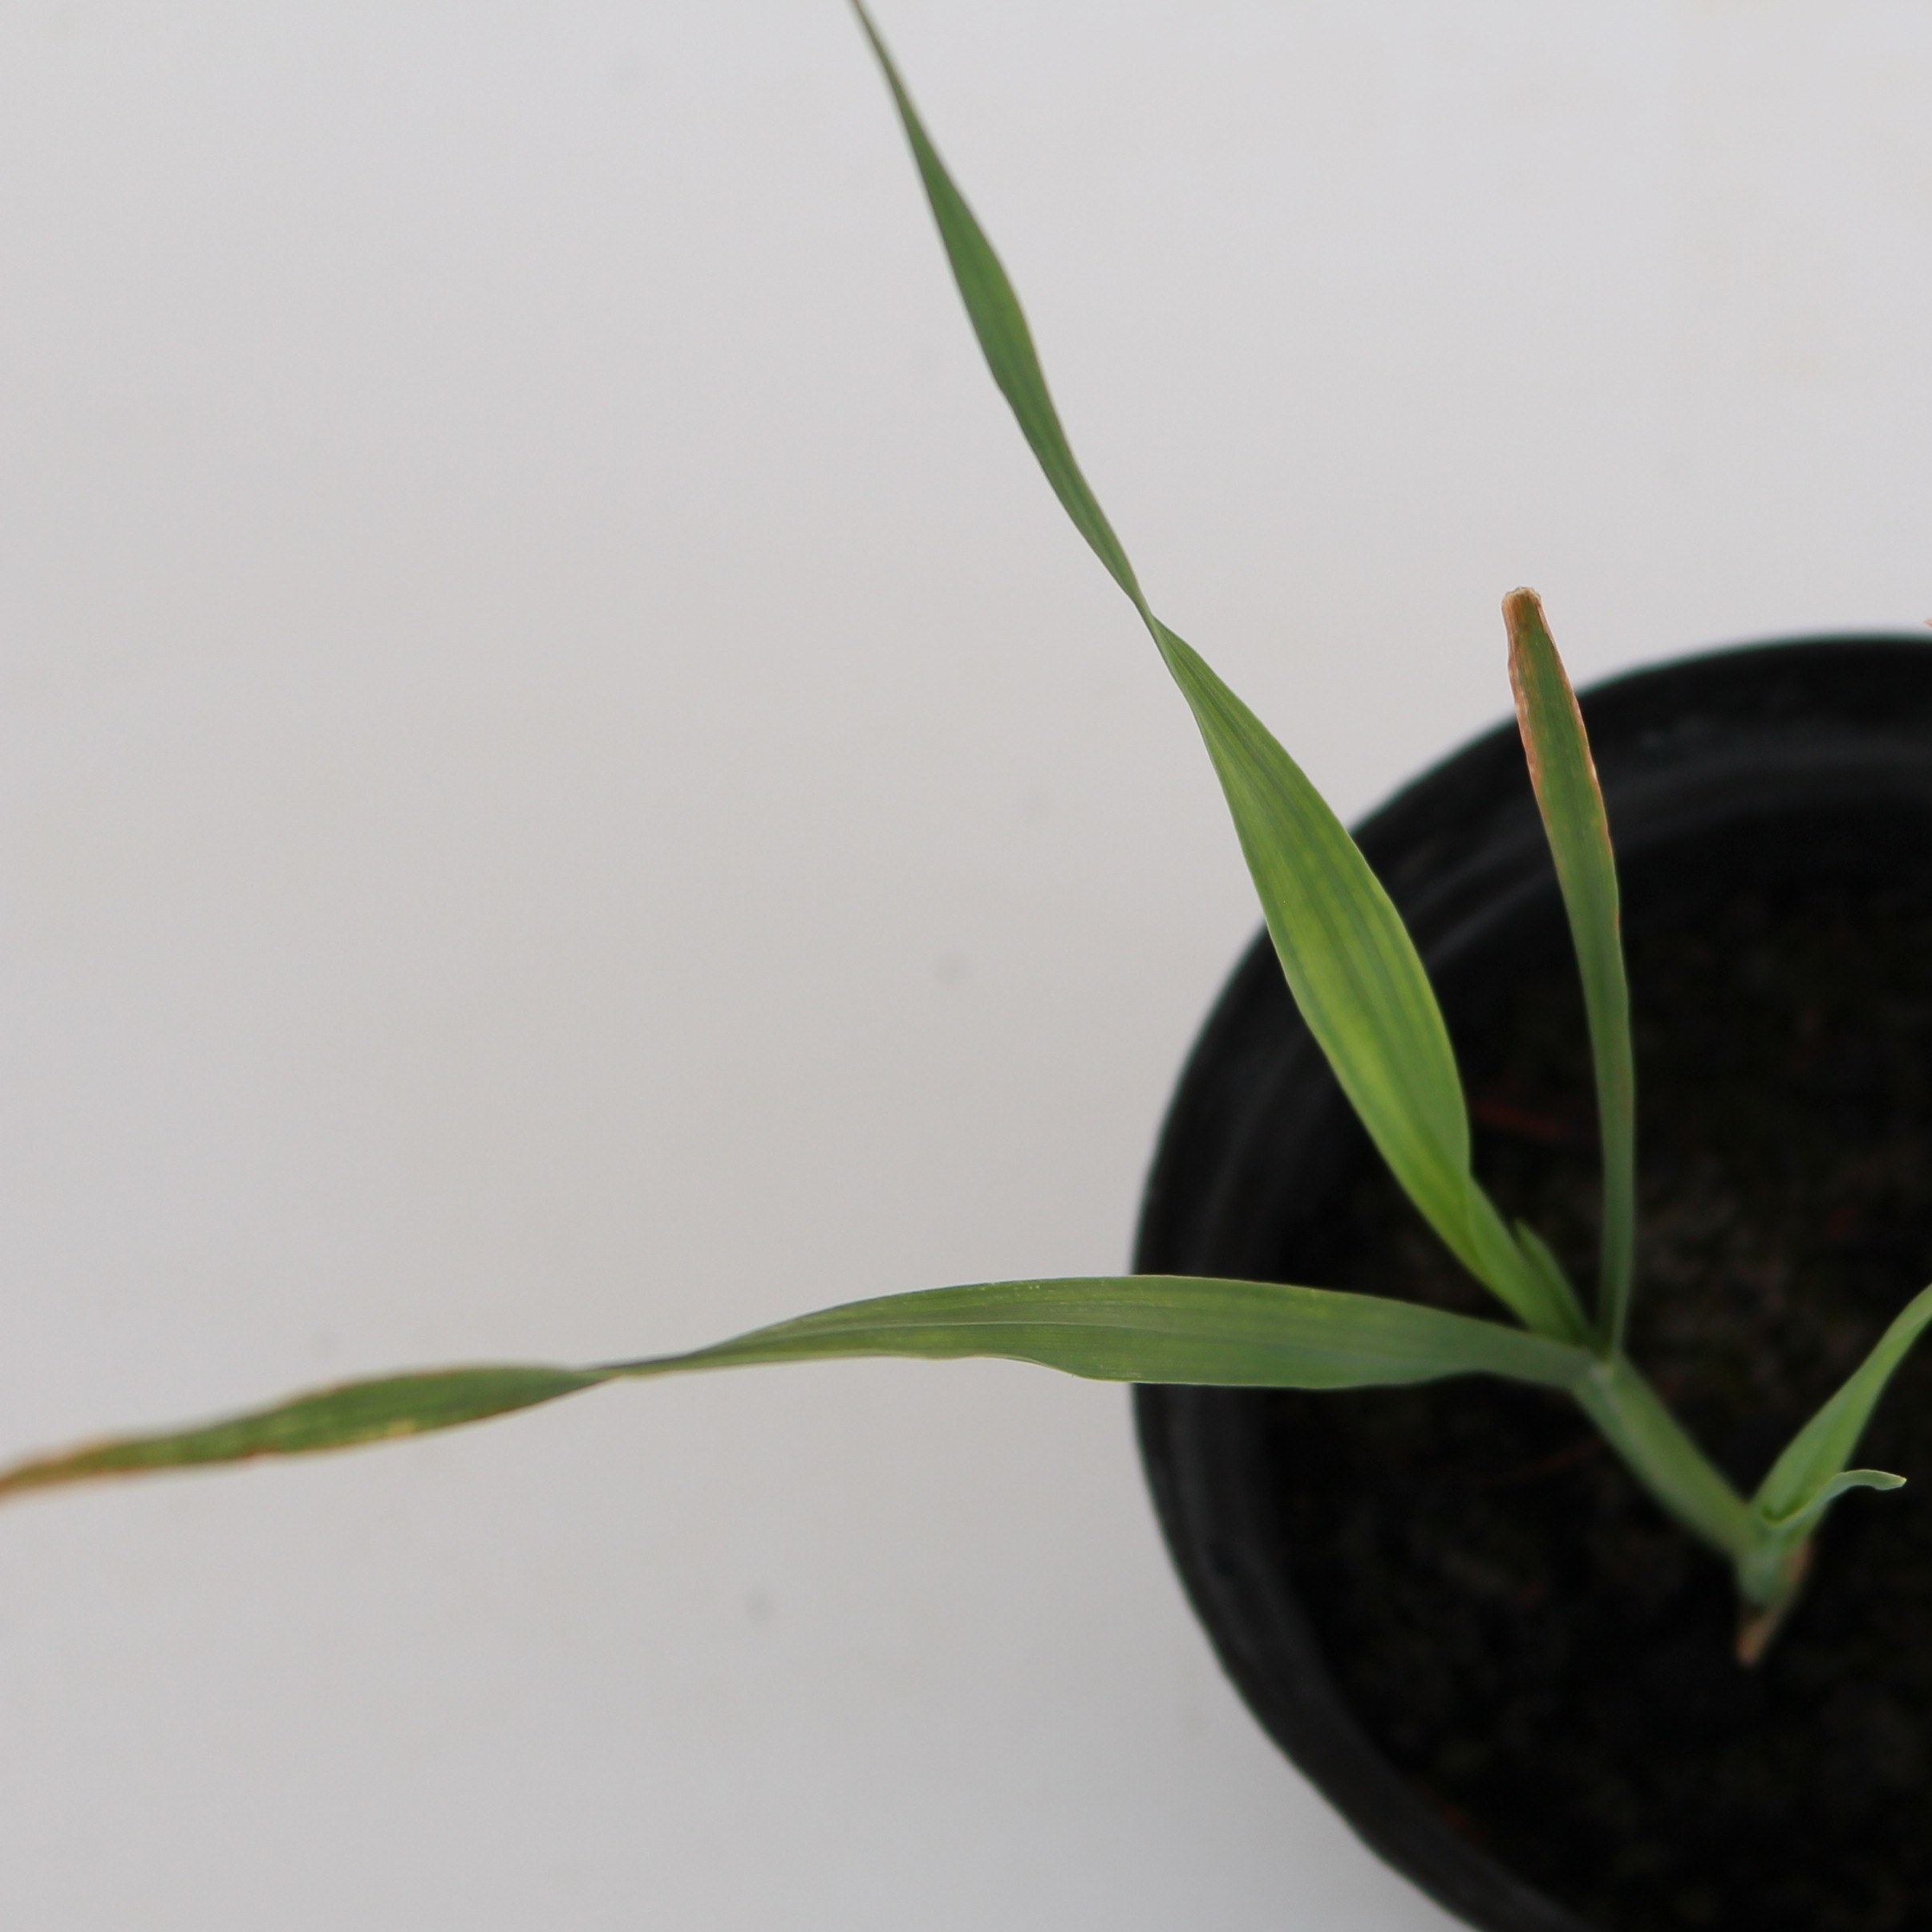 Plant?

Avena sterilis
